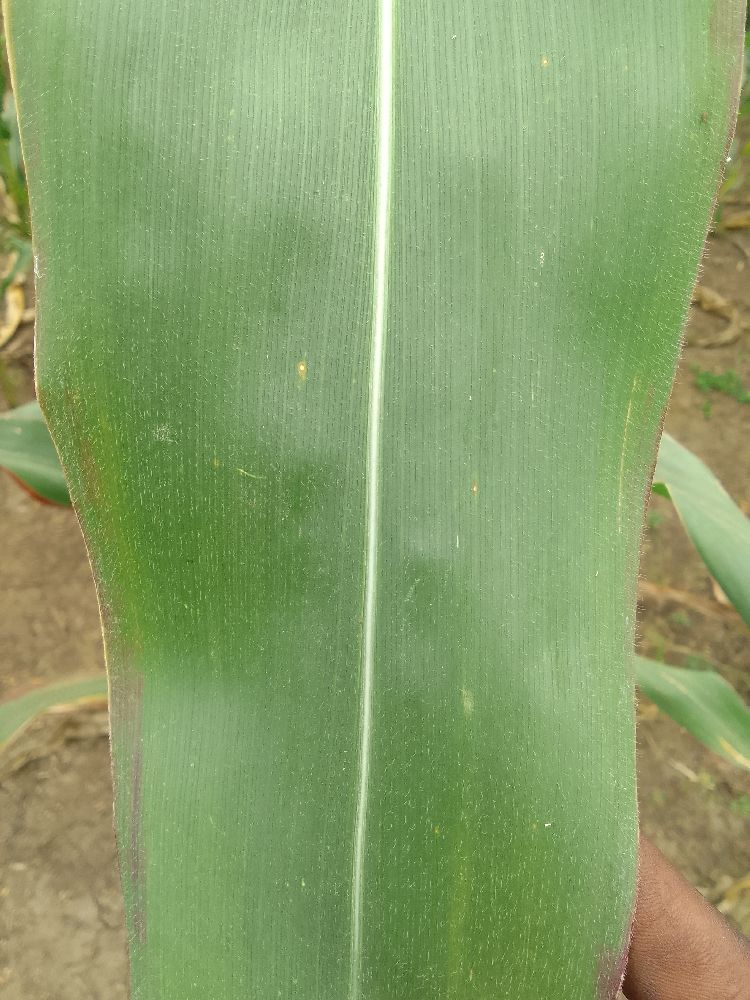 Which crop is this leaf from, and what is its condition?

maize, healthy
